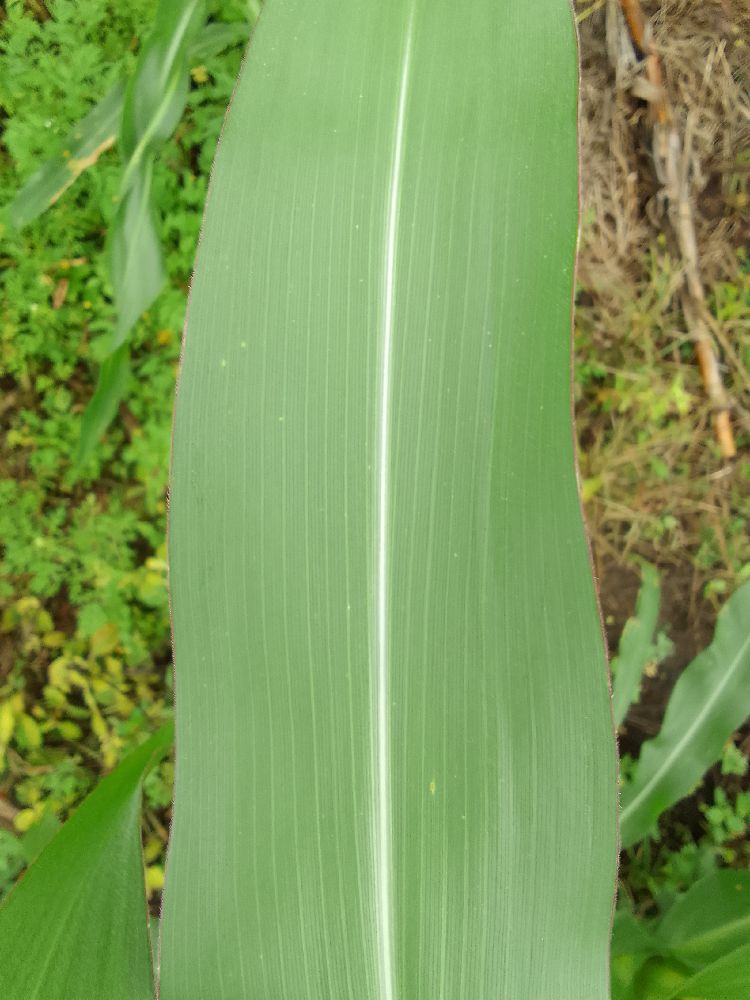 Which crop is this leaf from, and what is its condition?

maize, healthy
